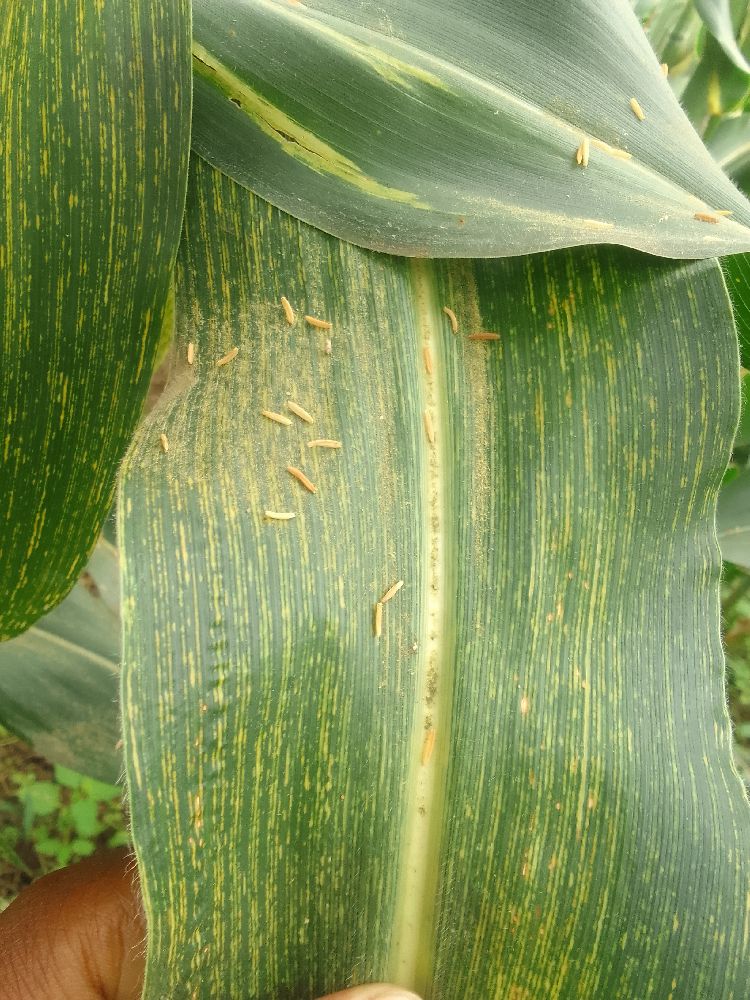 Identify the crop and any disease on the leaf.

maize, maize streak virus
